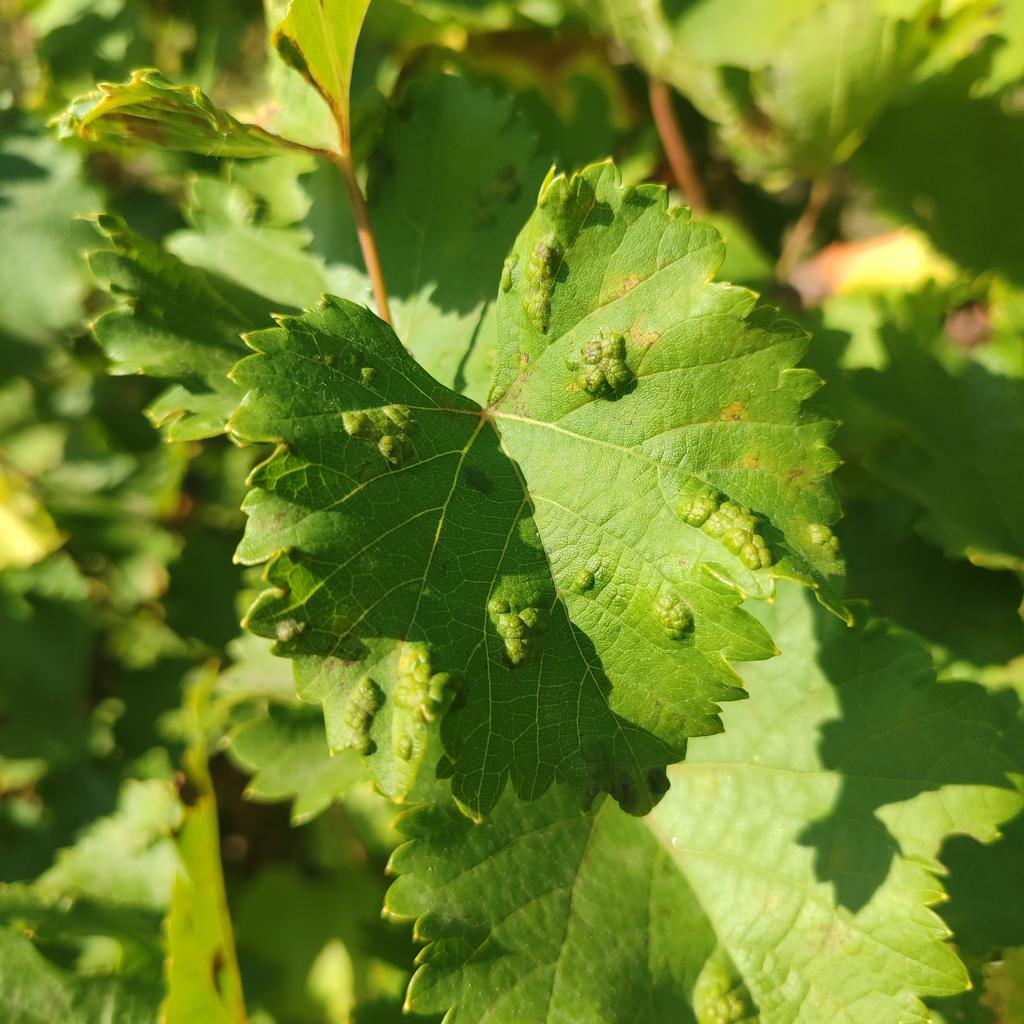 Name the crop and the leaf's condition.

grapevine, erineum mite
